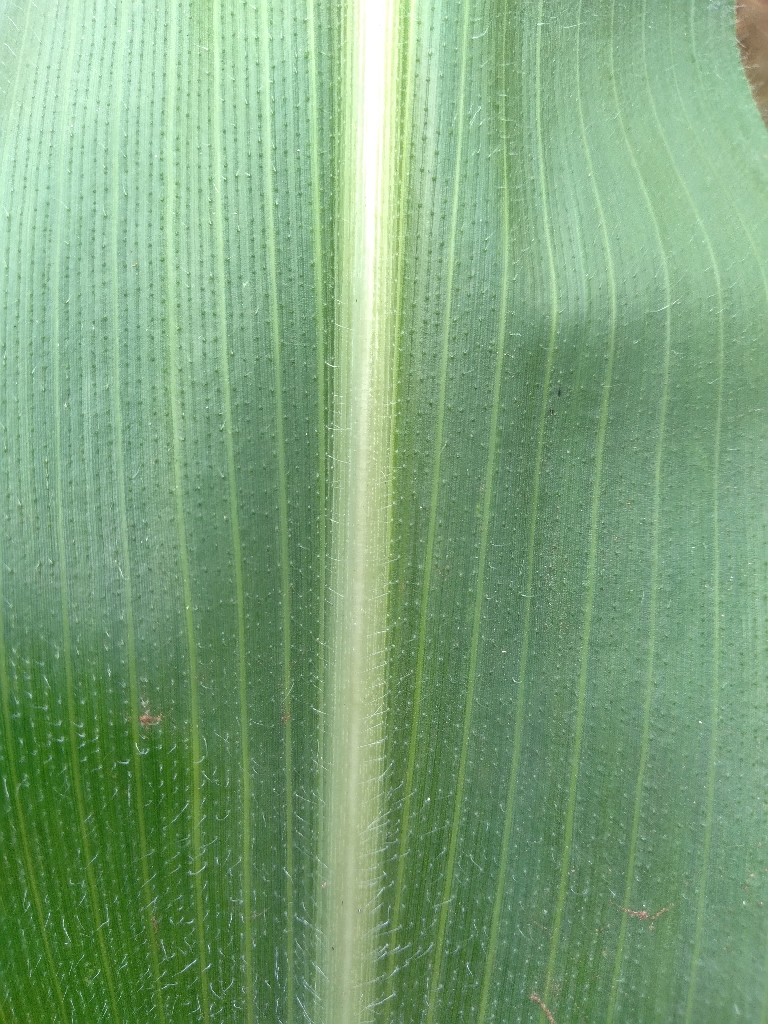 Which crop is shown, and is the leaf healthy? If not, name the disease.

maize, healthy
